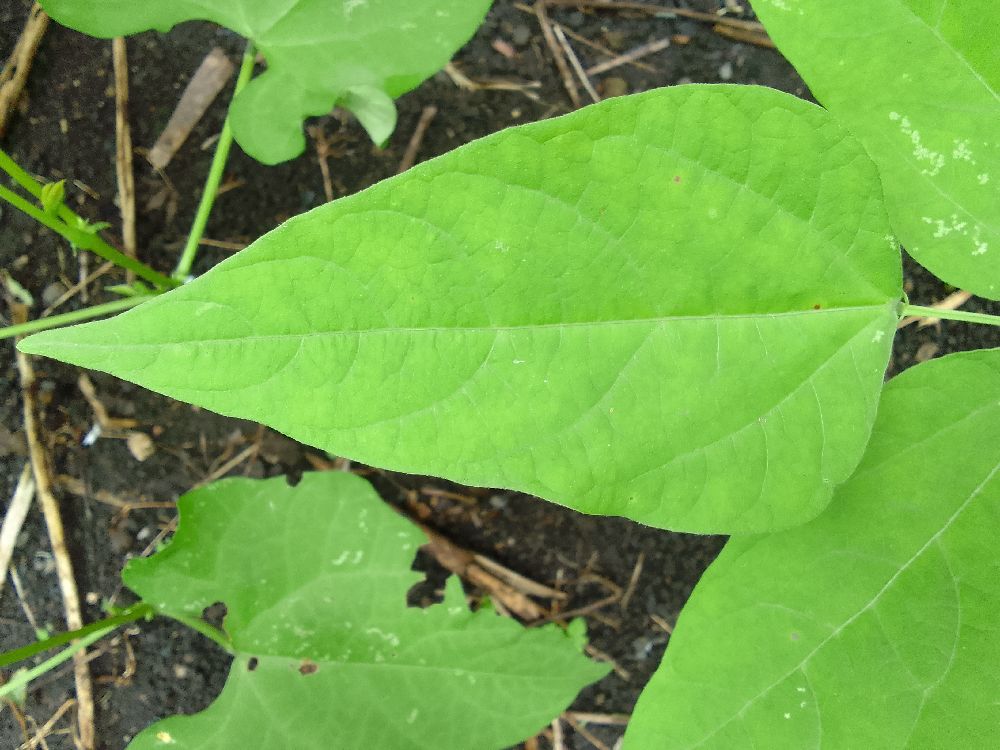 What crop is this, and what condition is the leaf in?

common bean, healthy
